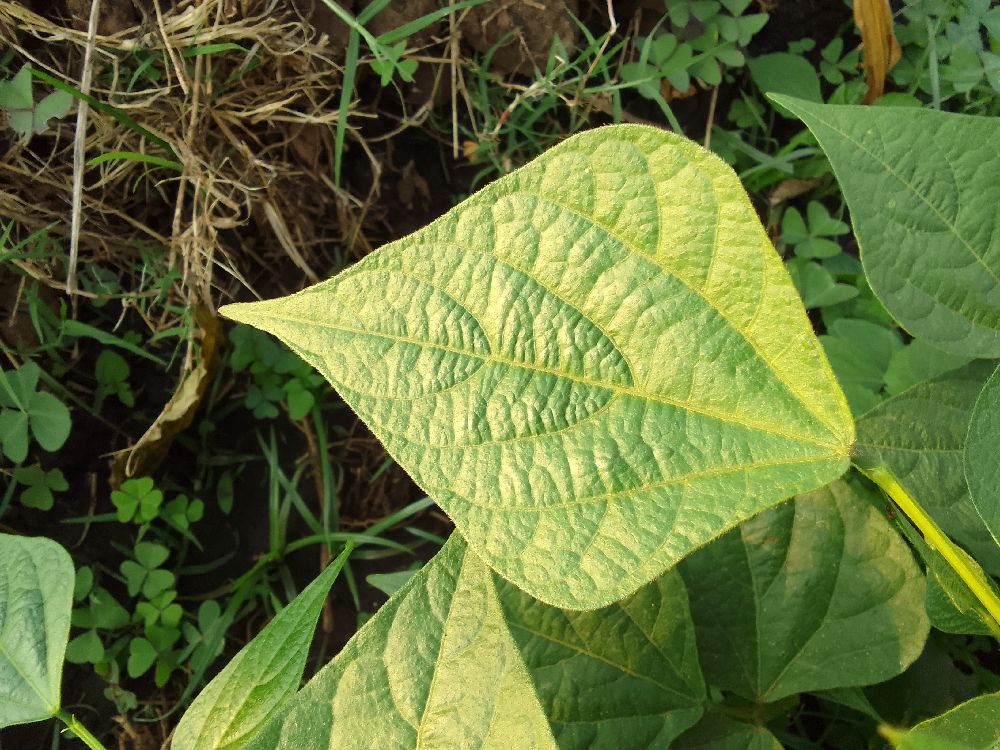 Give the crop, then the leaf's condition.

common bean, healthy
